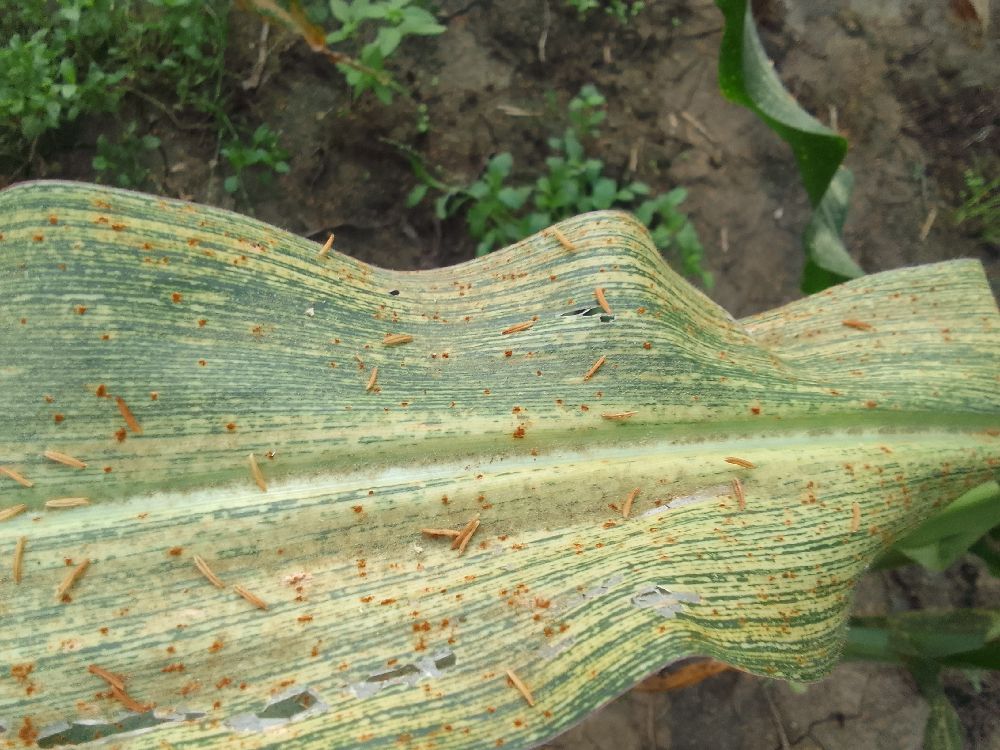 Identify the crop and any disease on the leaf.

maize, maize streak virus
